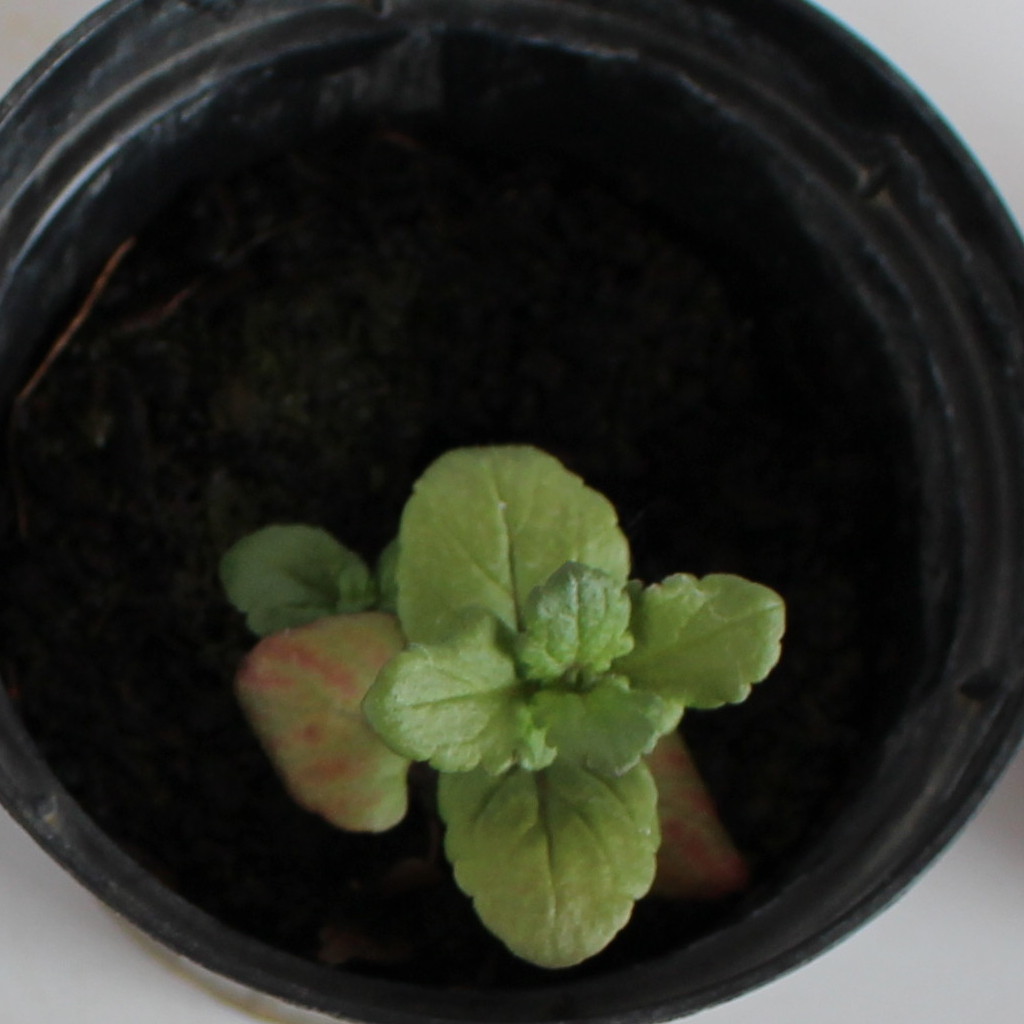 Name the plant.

Veronica persica
